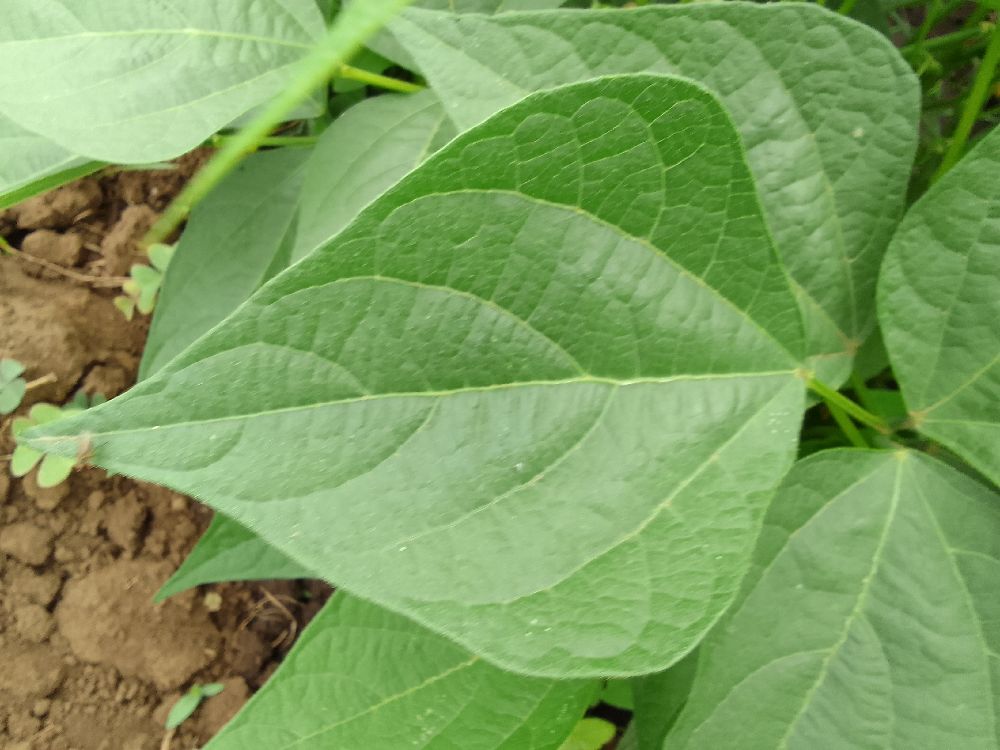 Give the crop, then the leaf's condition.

common bean, healthy
